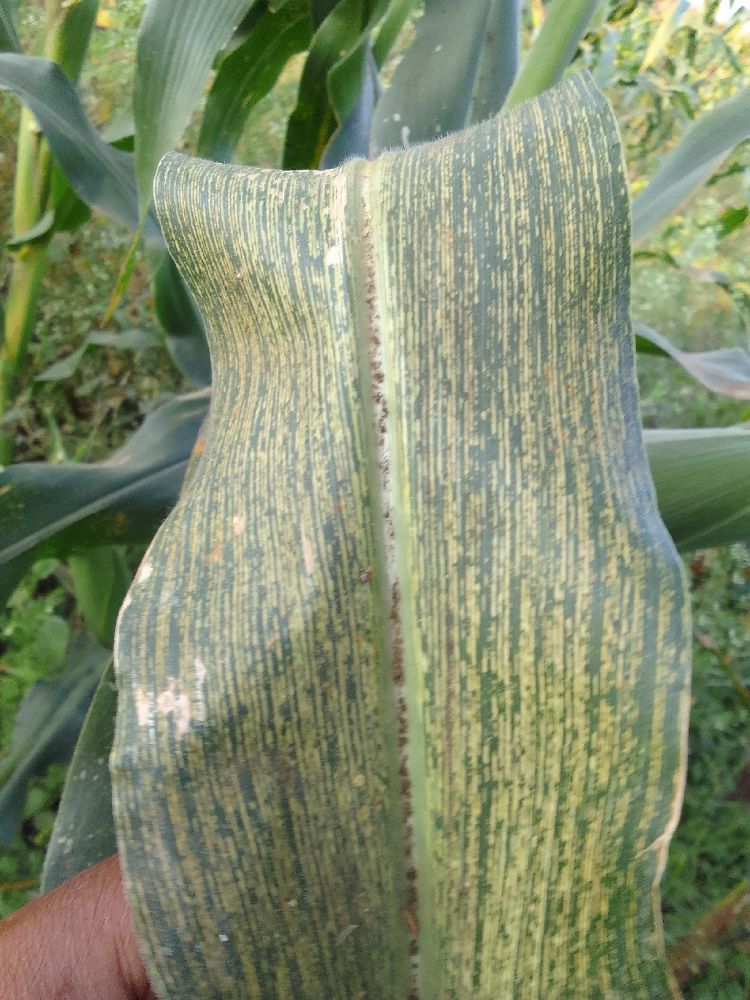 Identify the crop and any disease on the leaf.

maize, maize streak virus
